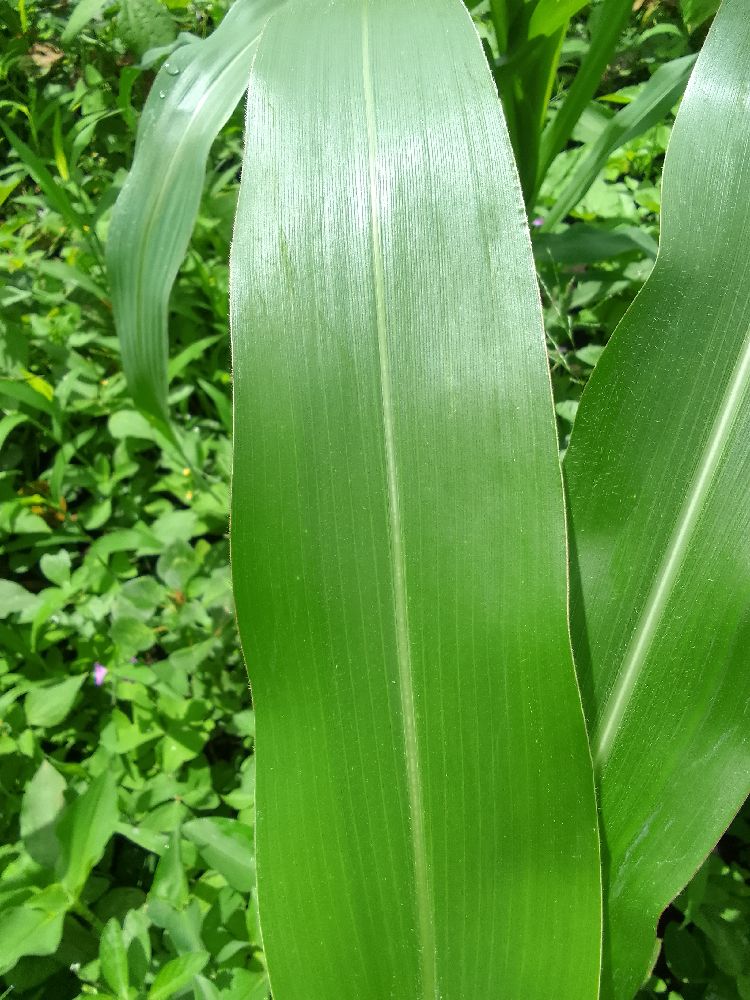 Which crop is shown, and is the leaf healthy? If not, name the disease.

maize, healthy
